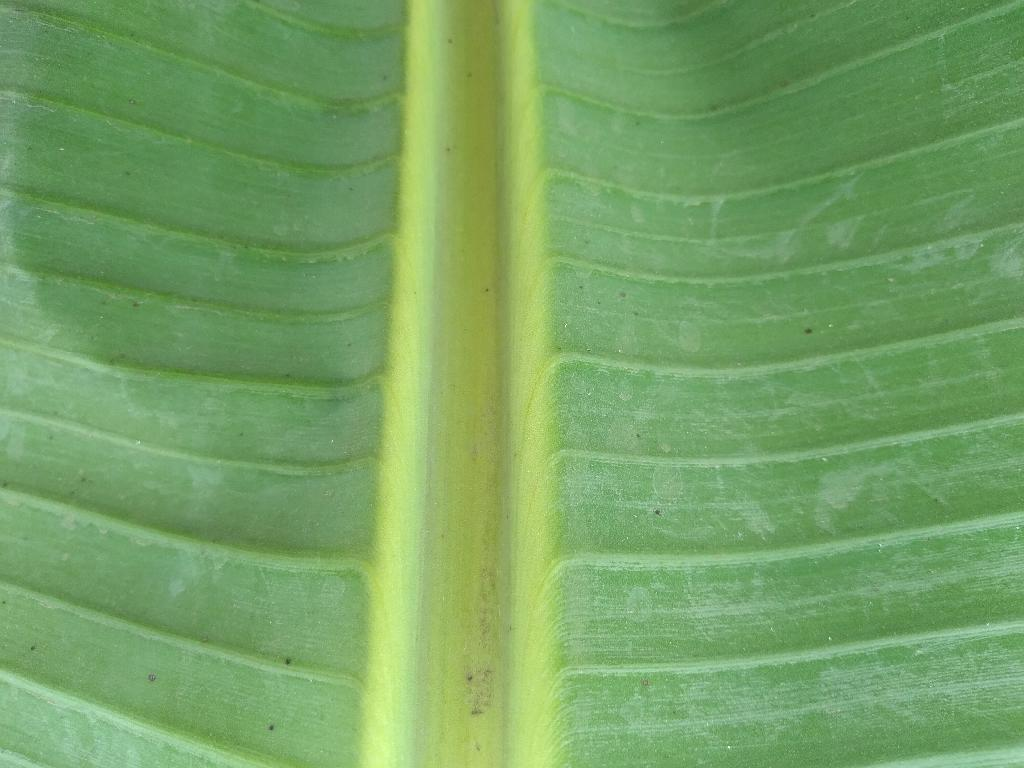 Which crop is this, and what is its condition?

banana, healthy
